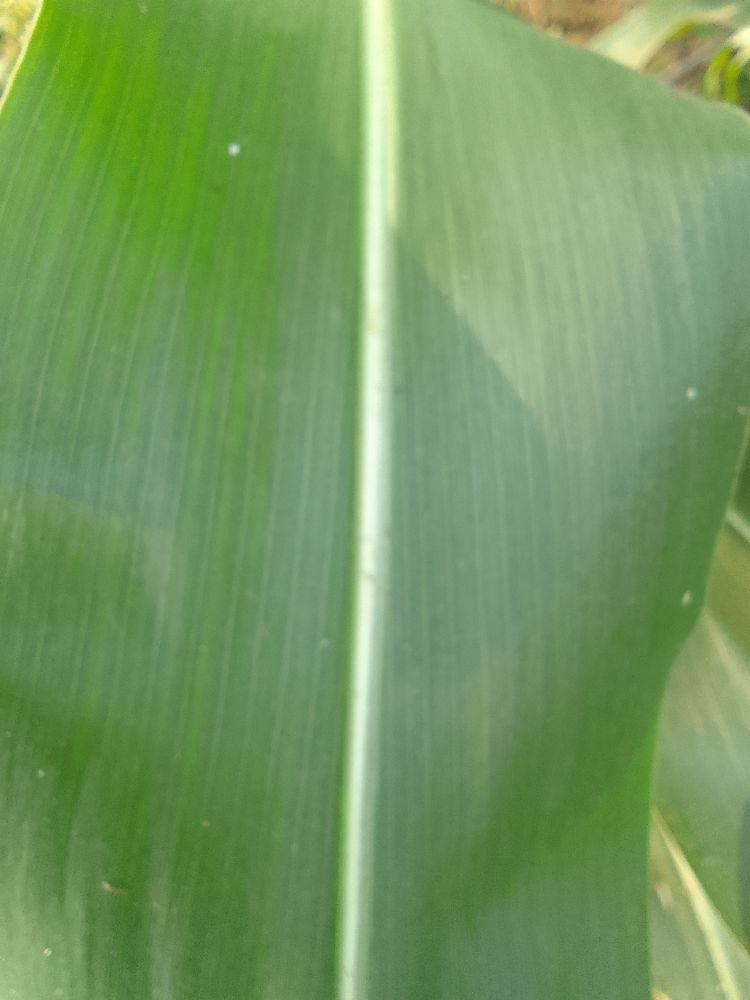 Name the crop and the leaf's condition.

maize, healthy
